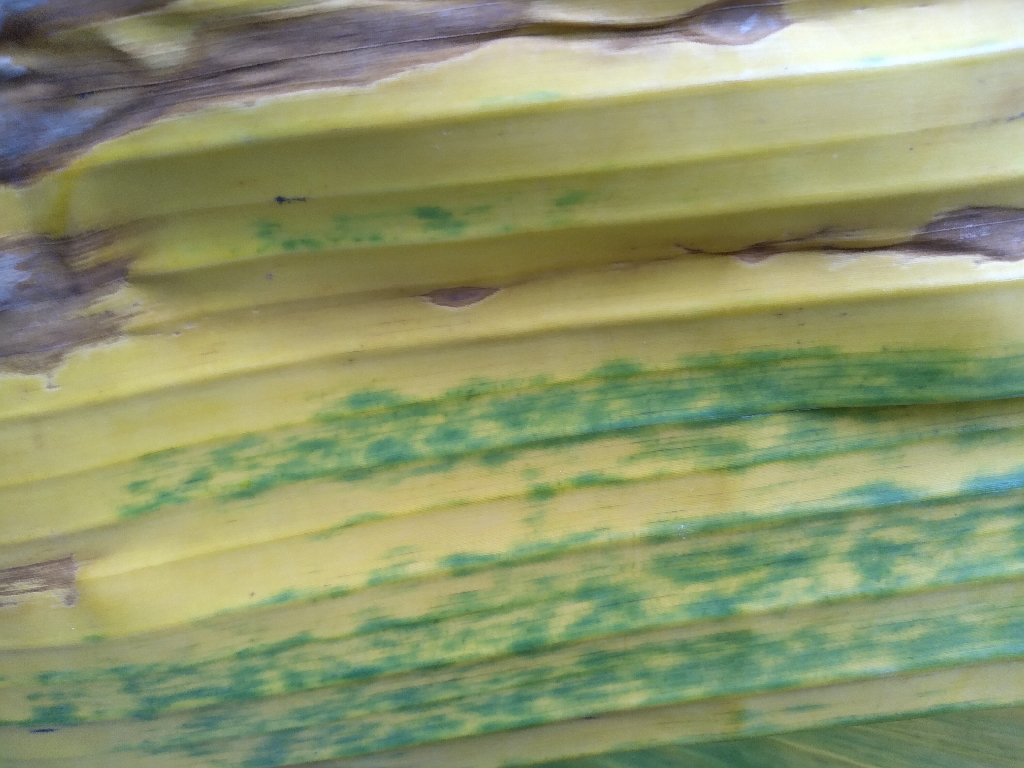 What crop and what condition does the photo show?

banana, fusarium wilt race 1
